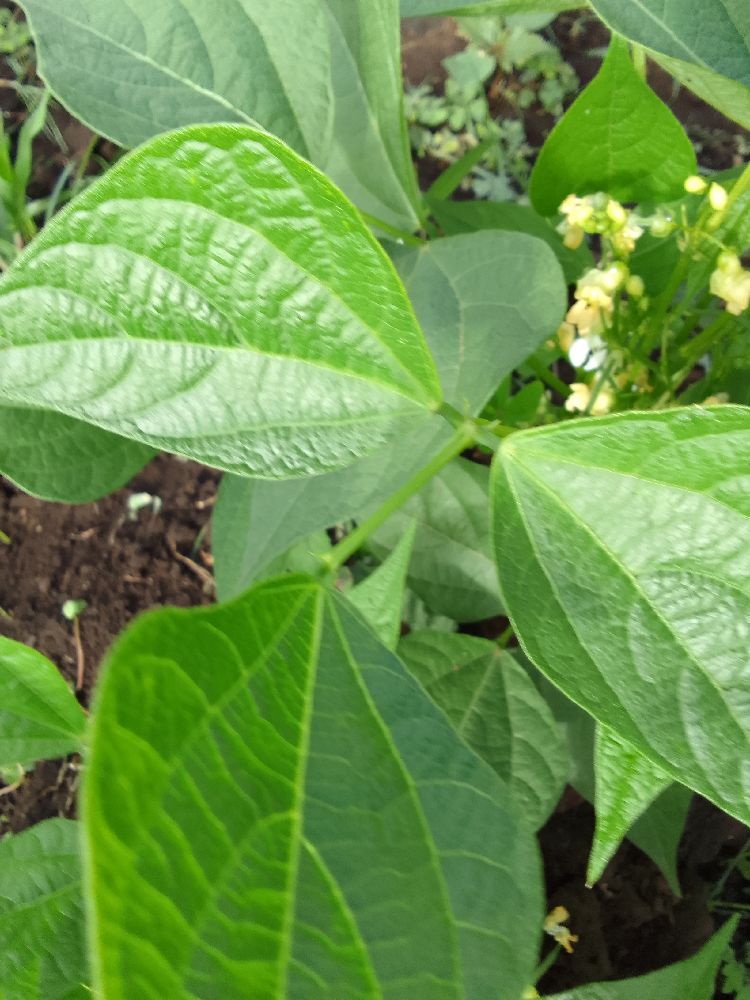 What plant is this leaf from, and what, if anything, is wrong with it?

common bean, healthy
